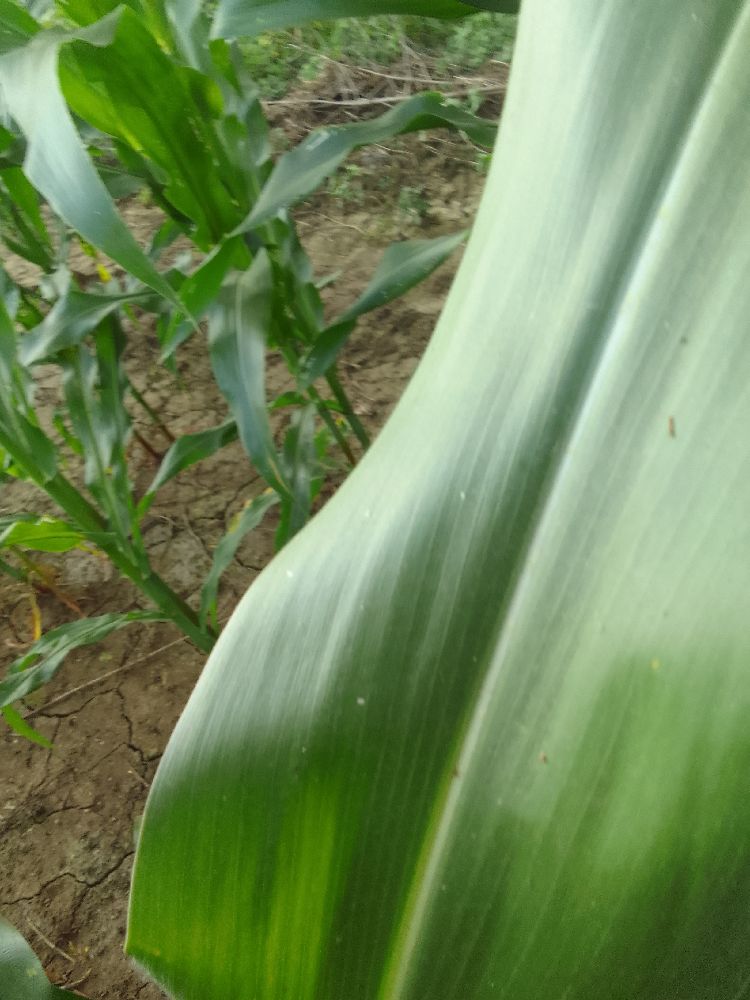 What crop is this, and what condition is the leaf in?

maize, healthy
